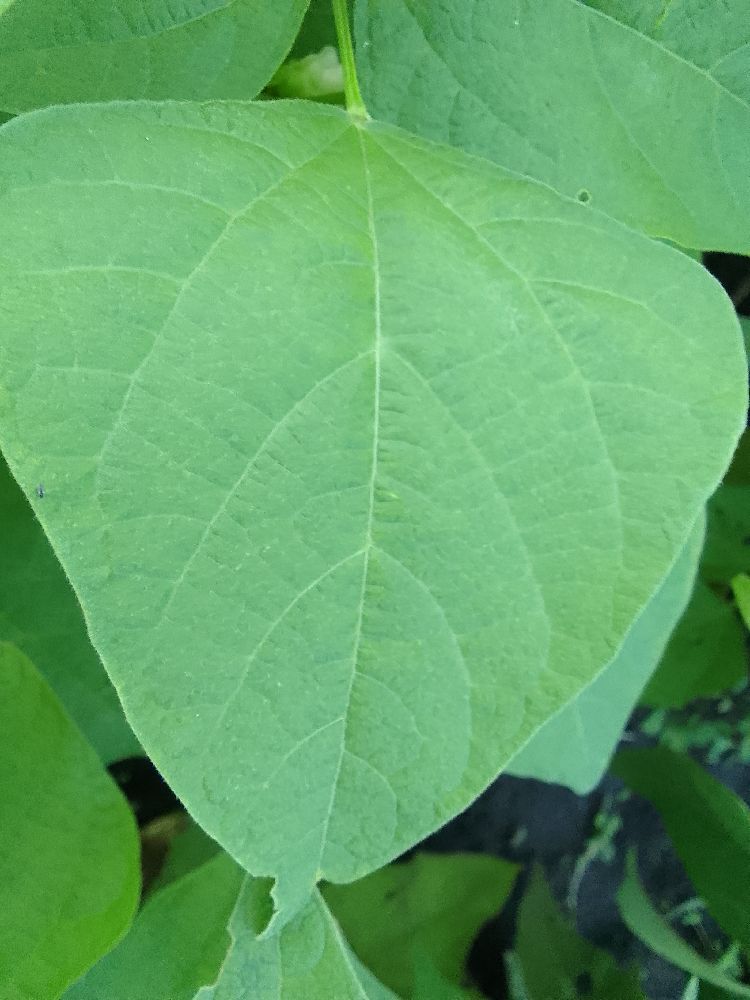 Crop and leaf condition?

common bean, healthy
